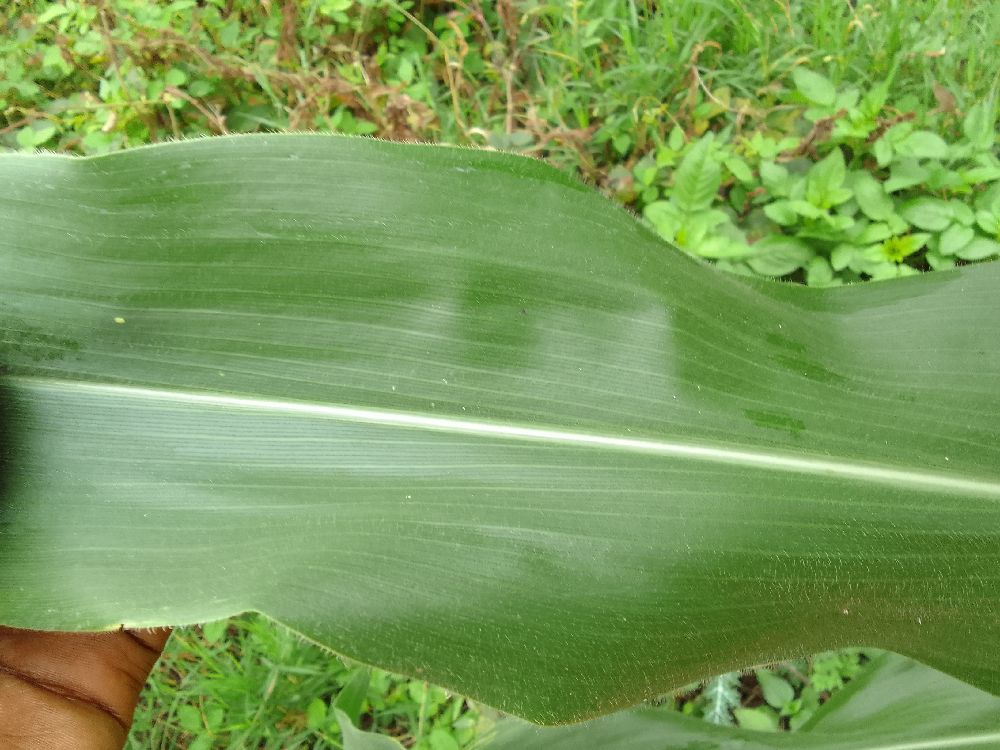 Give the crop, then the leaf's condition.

maize, healthy
